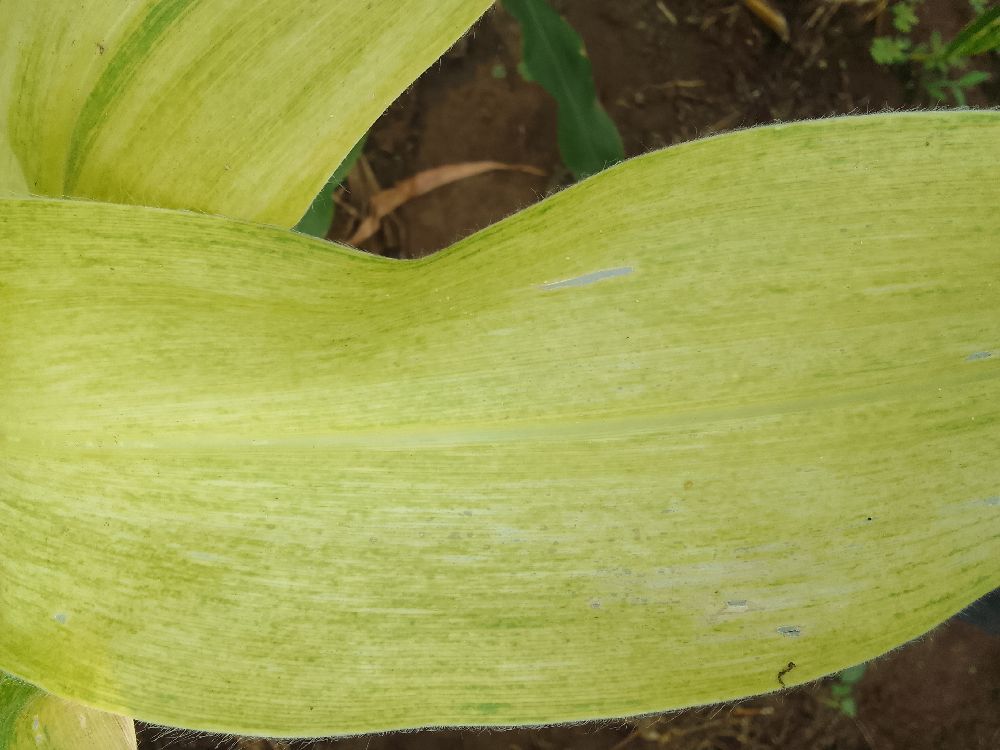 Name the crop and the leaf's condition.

maize, maize lethal necrosis
